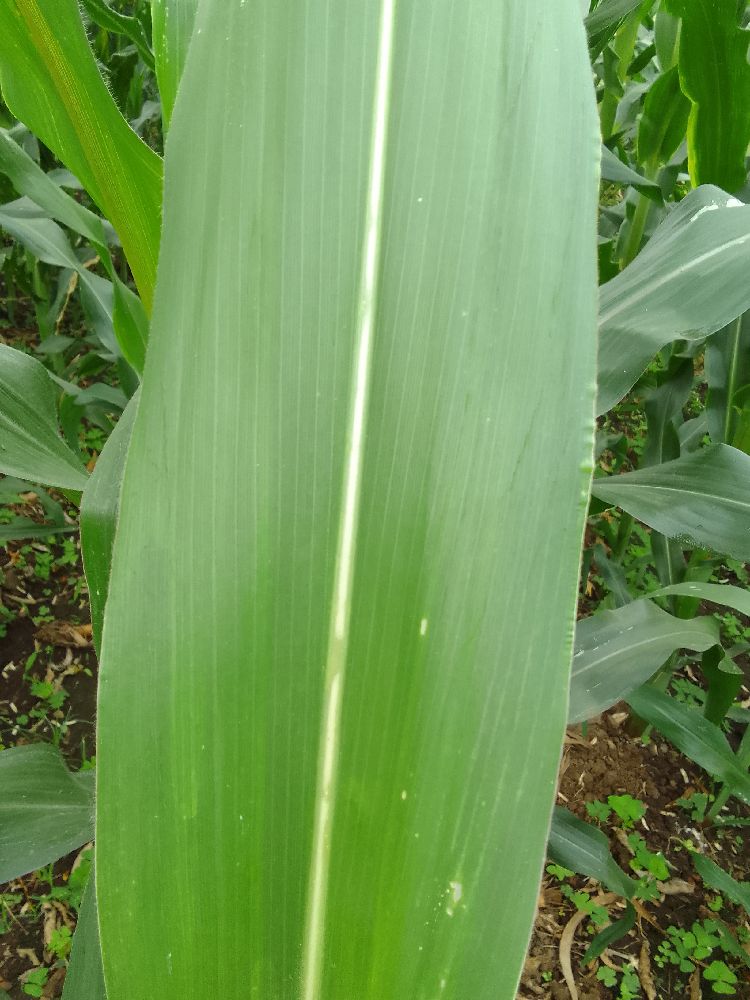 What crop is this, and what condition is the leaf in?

maize, healthy
